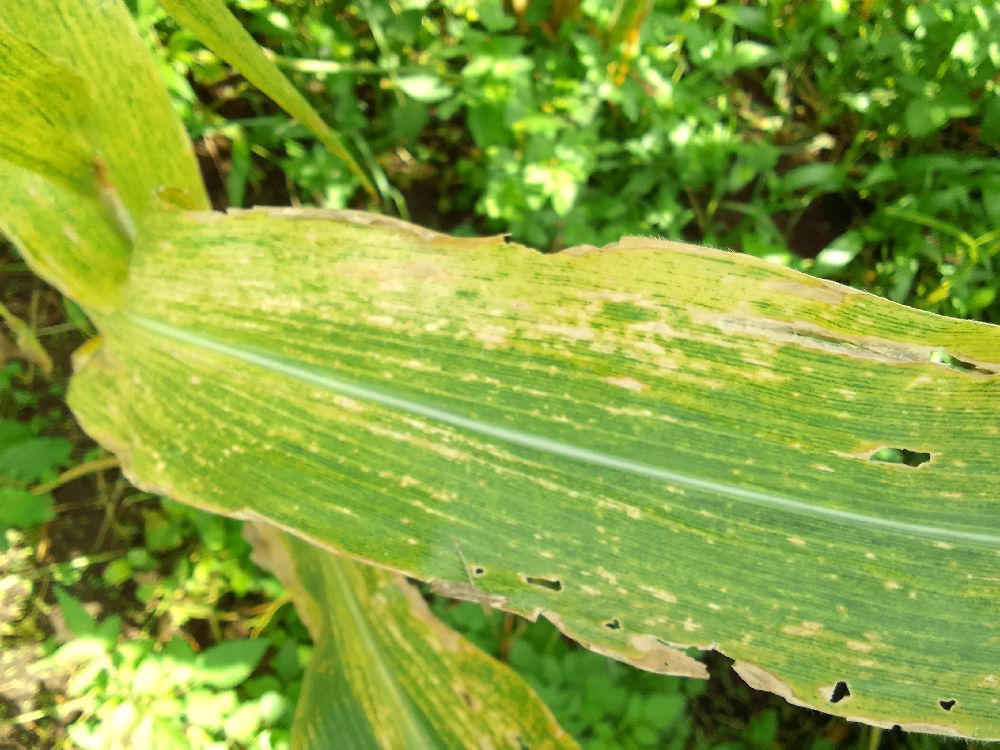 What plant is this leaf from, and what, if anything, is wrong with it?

maize, maize lethal necrosis
